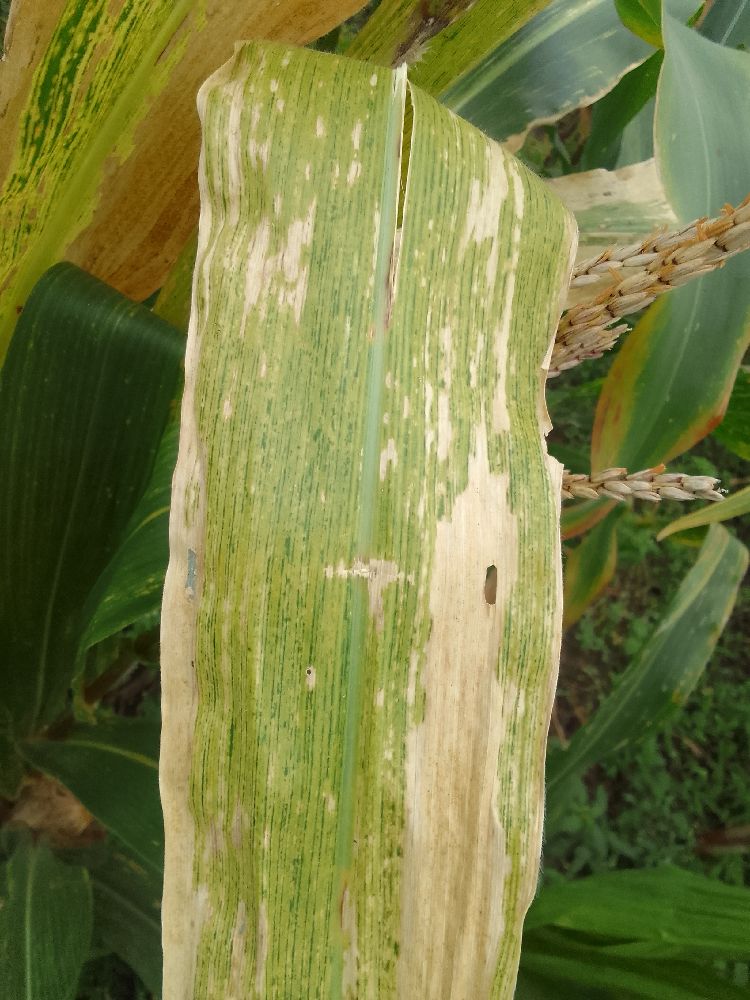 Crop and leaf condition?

maize, maize lethal necrosis
